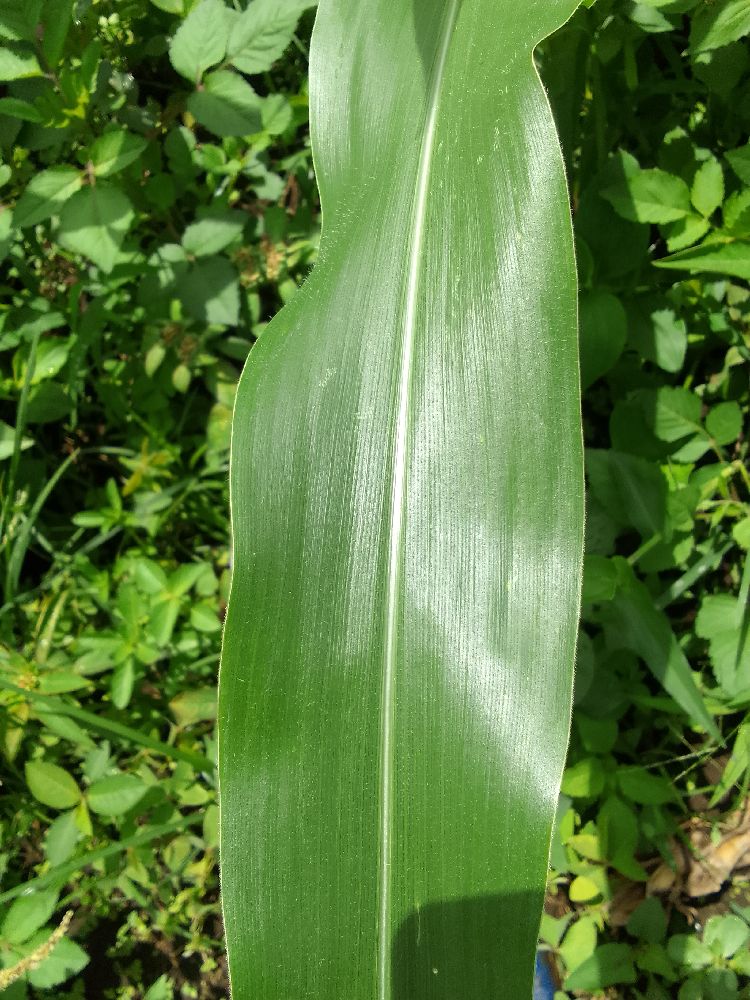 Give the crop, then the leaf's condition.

maize, healthy
